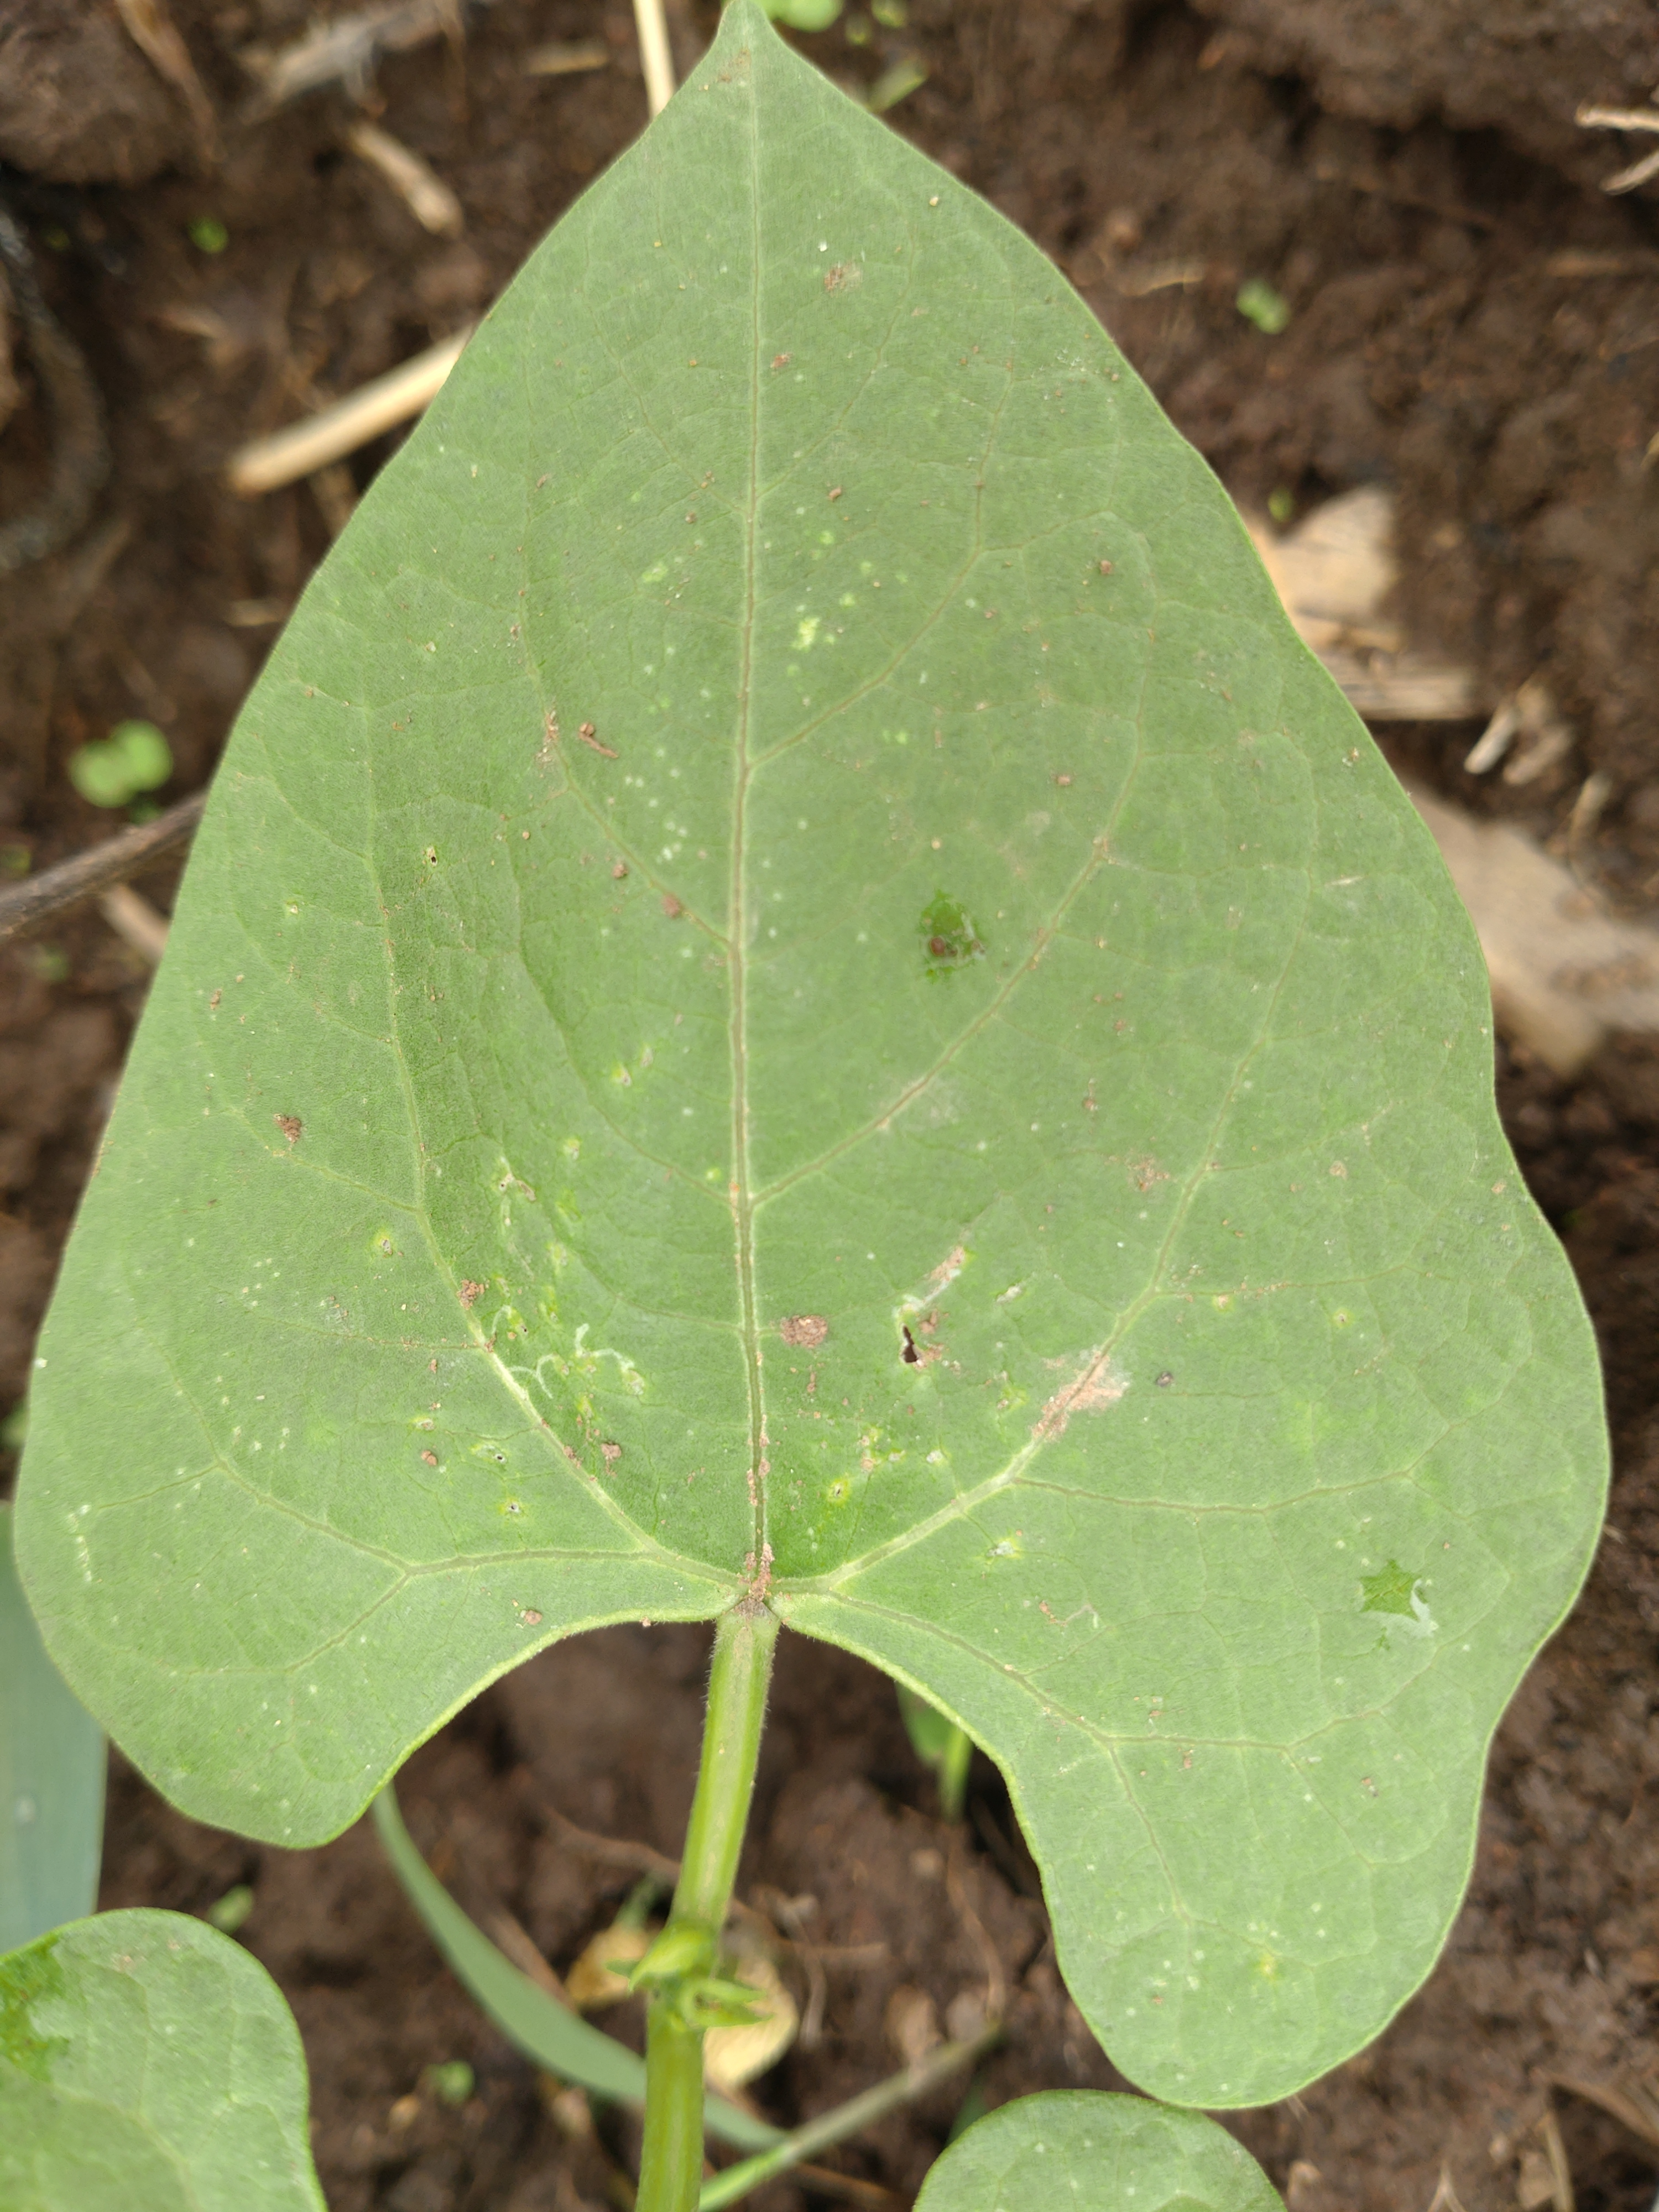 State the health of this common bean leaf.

healthy
